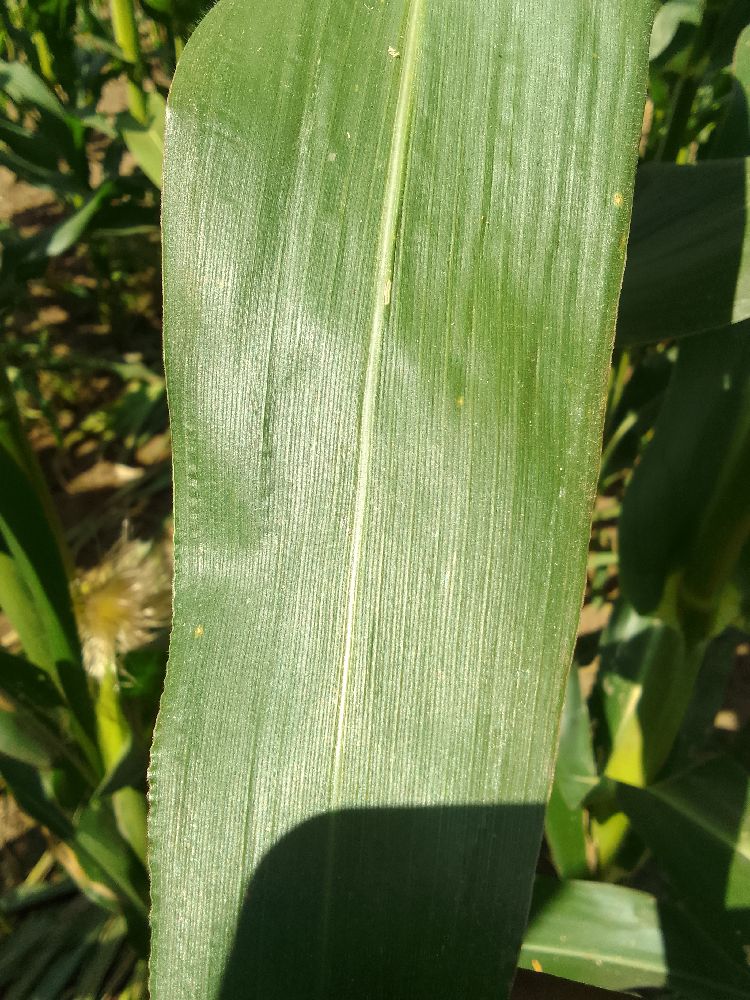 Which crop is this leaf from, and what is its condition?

maize, healthy
